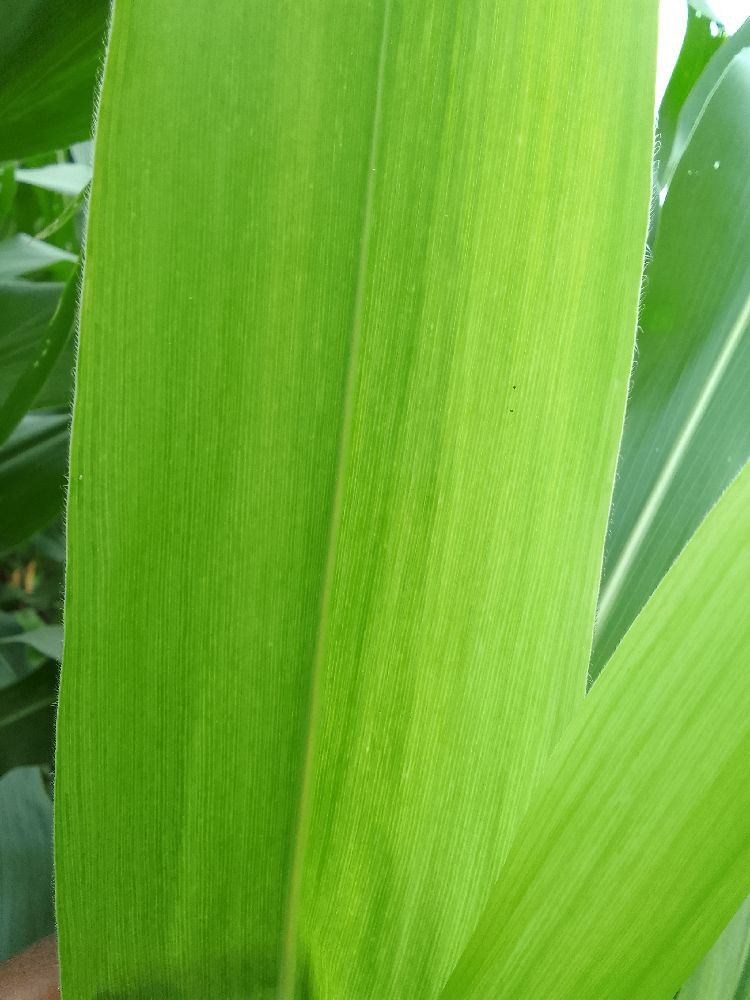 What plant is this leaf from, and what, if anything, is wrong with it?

maize, maize lethal necrosis
